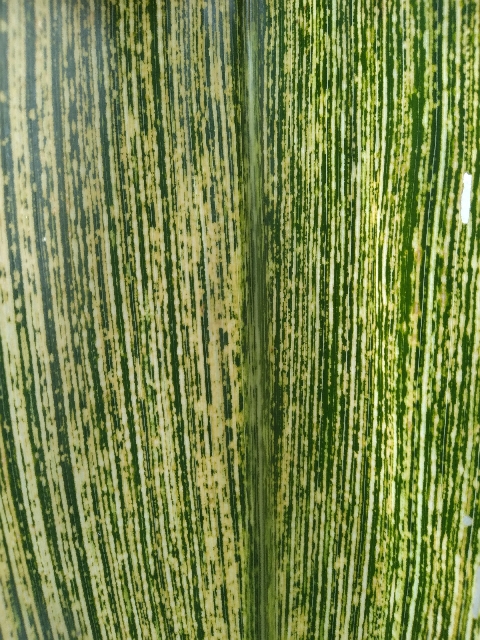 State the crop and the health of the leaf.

maize, maize streak virus
